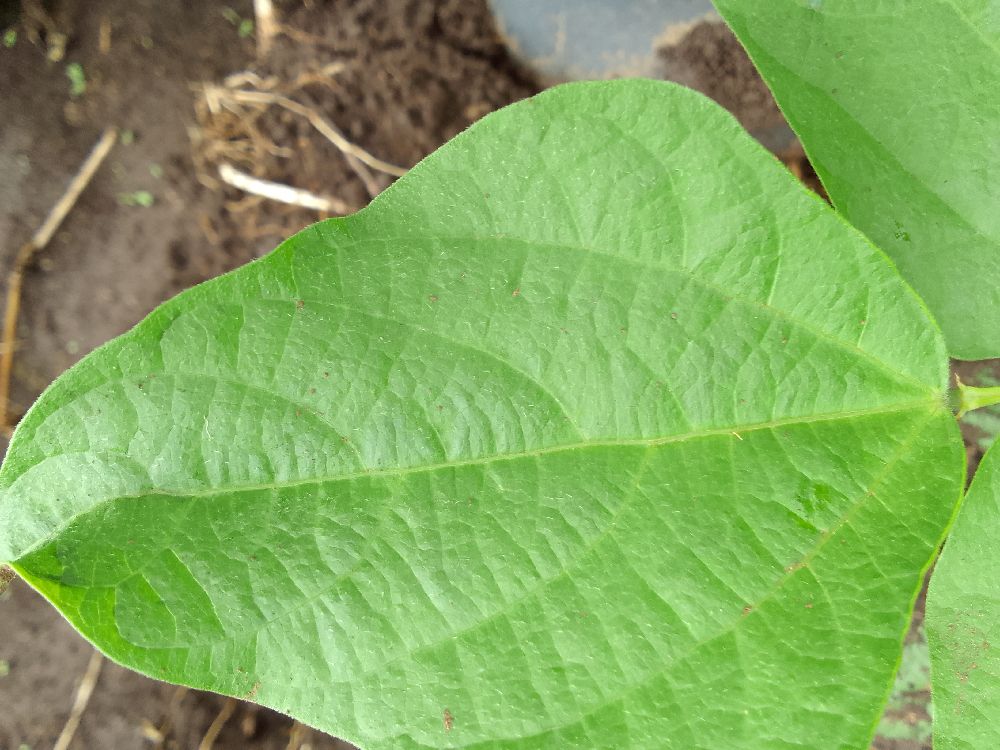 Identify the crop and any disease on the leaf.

common bean, healthy
